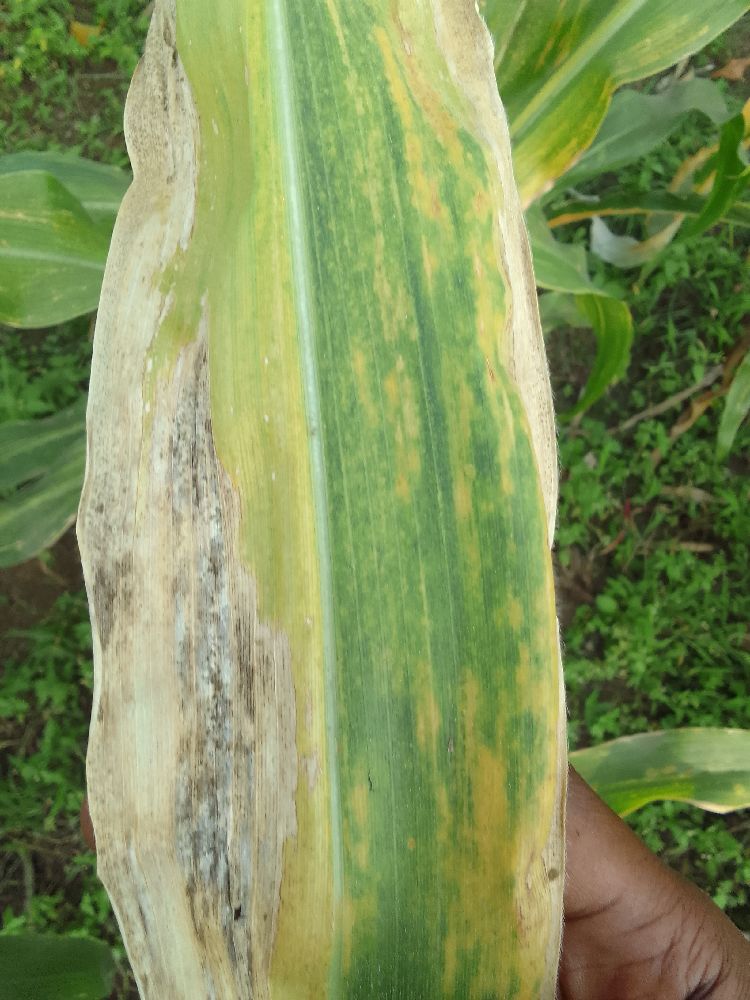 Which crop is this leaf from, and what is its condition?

maize, maize lethal necrosis
